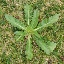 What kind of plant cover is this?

structured weed
